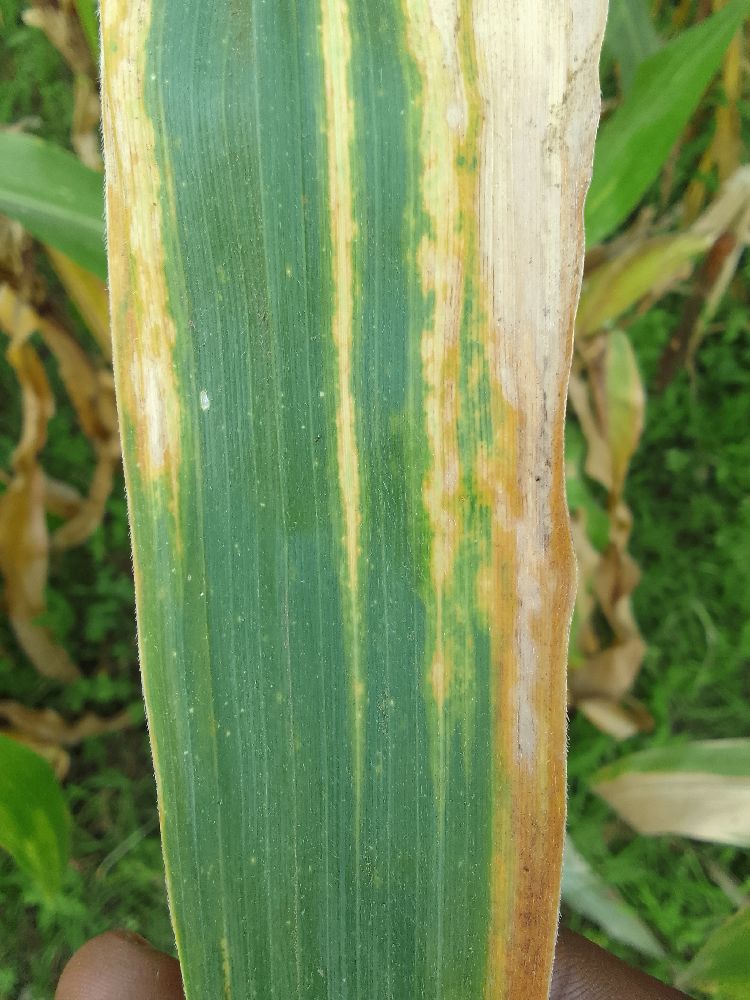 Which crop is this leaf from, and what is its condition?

maize, maize lethal necrosis
